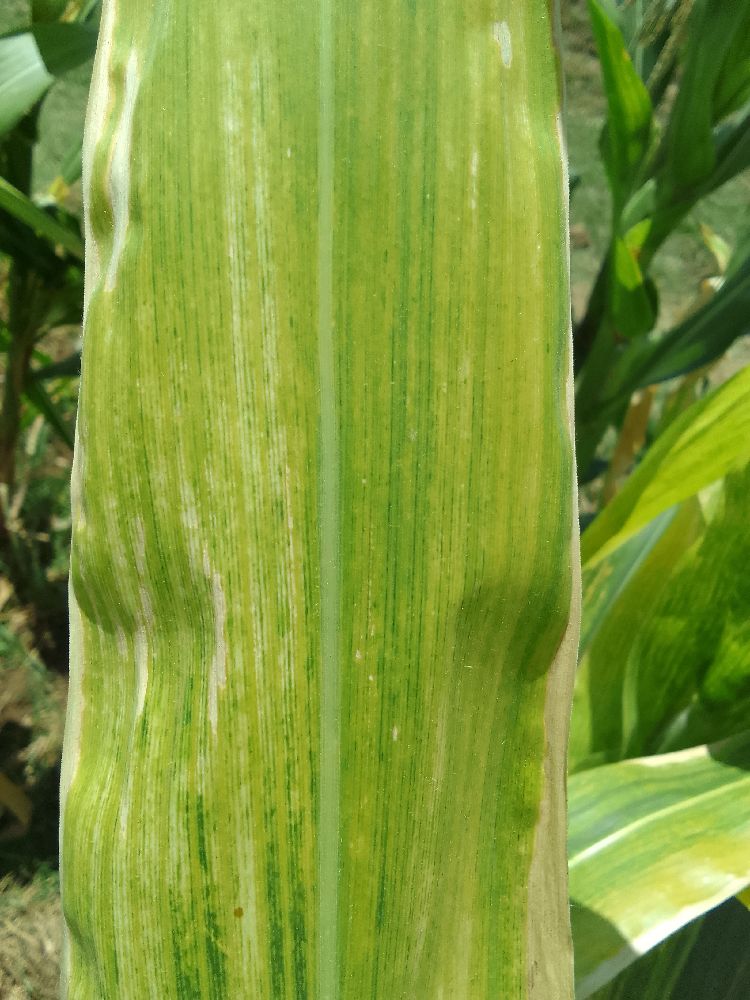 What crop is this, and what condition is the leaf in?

maize, maize lethal necrosis
